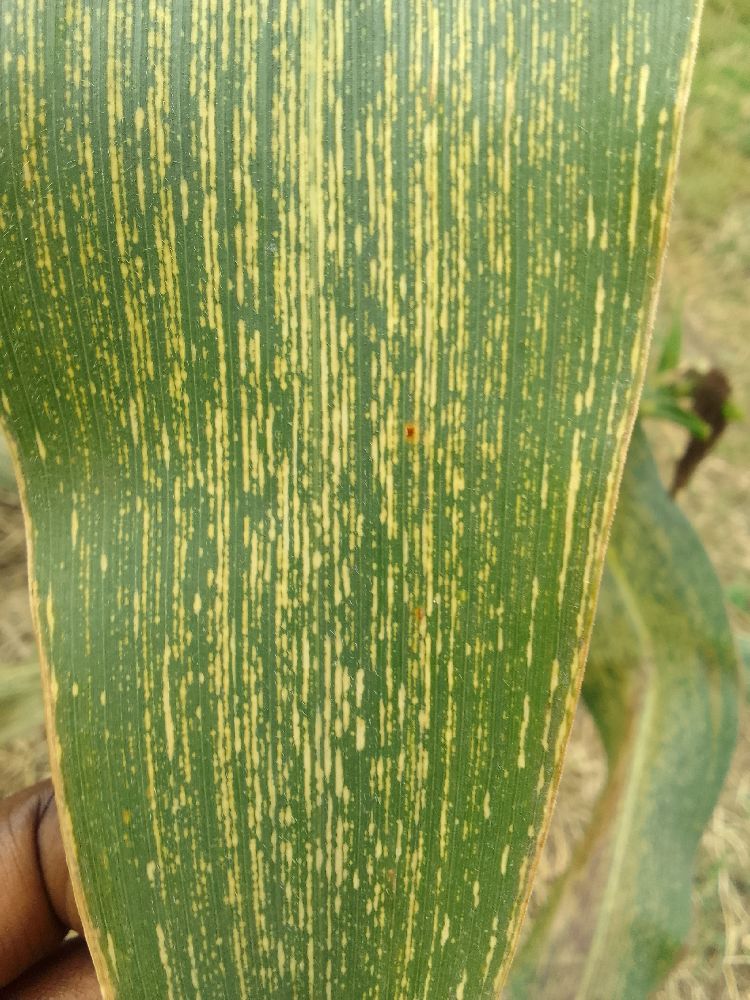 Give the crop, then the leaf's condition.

maize, maize streak virus
